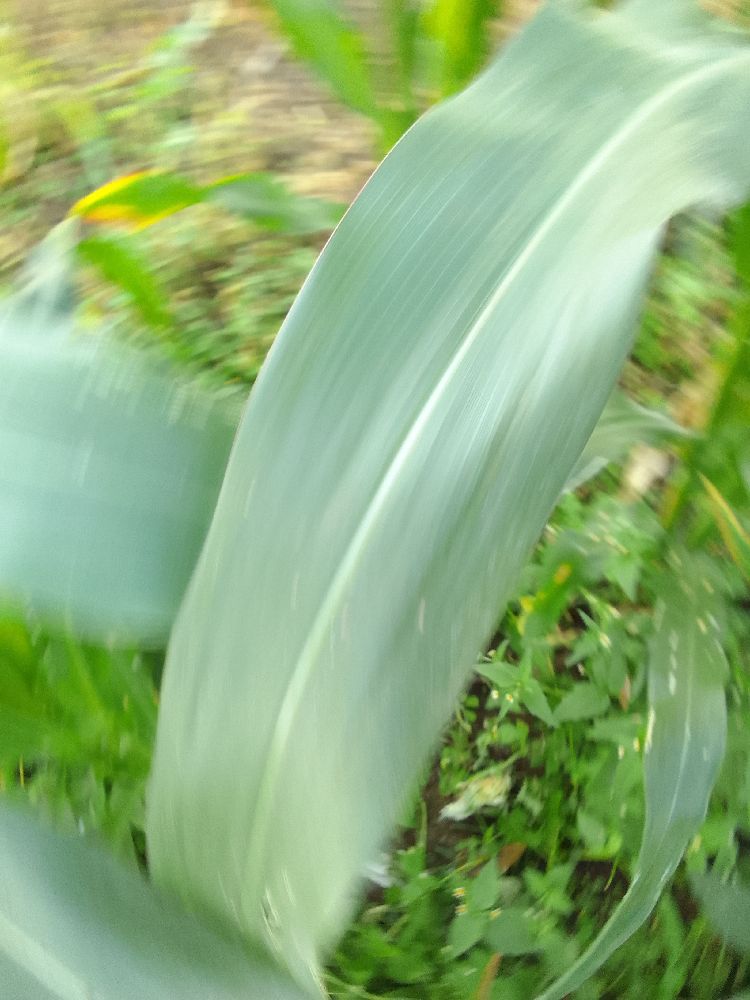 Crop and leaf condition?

maize, healthy
